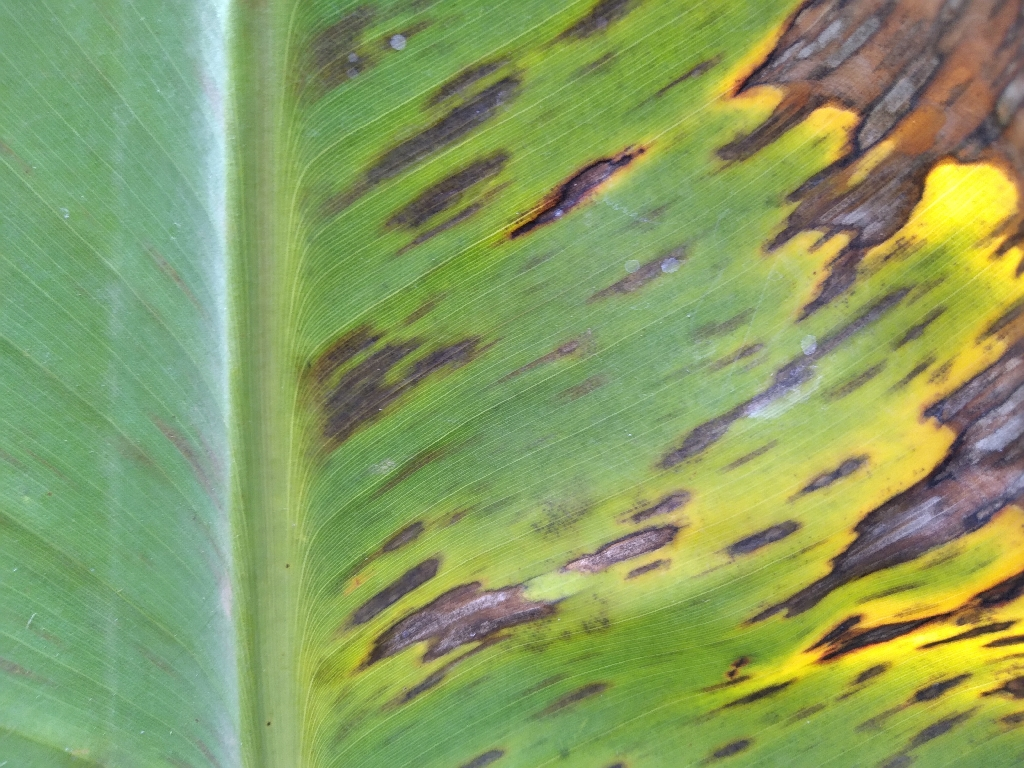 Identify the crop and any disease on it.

banana, black sigatoka
